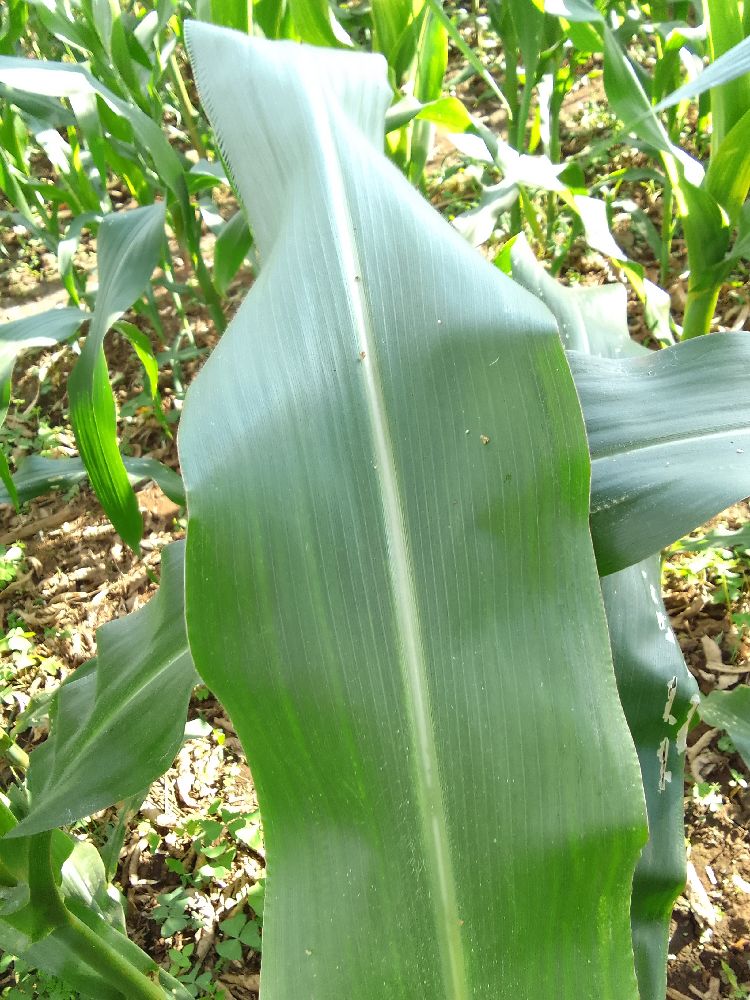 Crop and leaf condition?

maize, healthy
